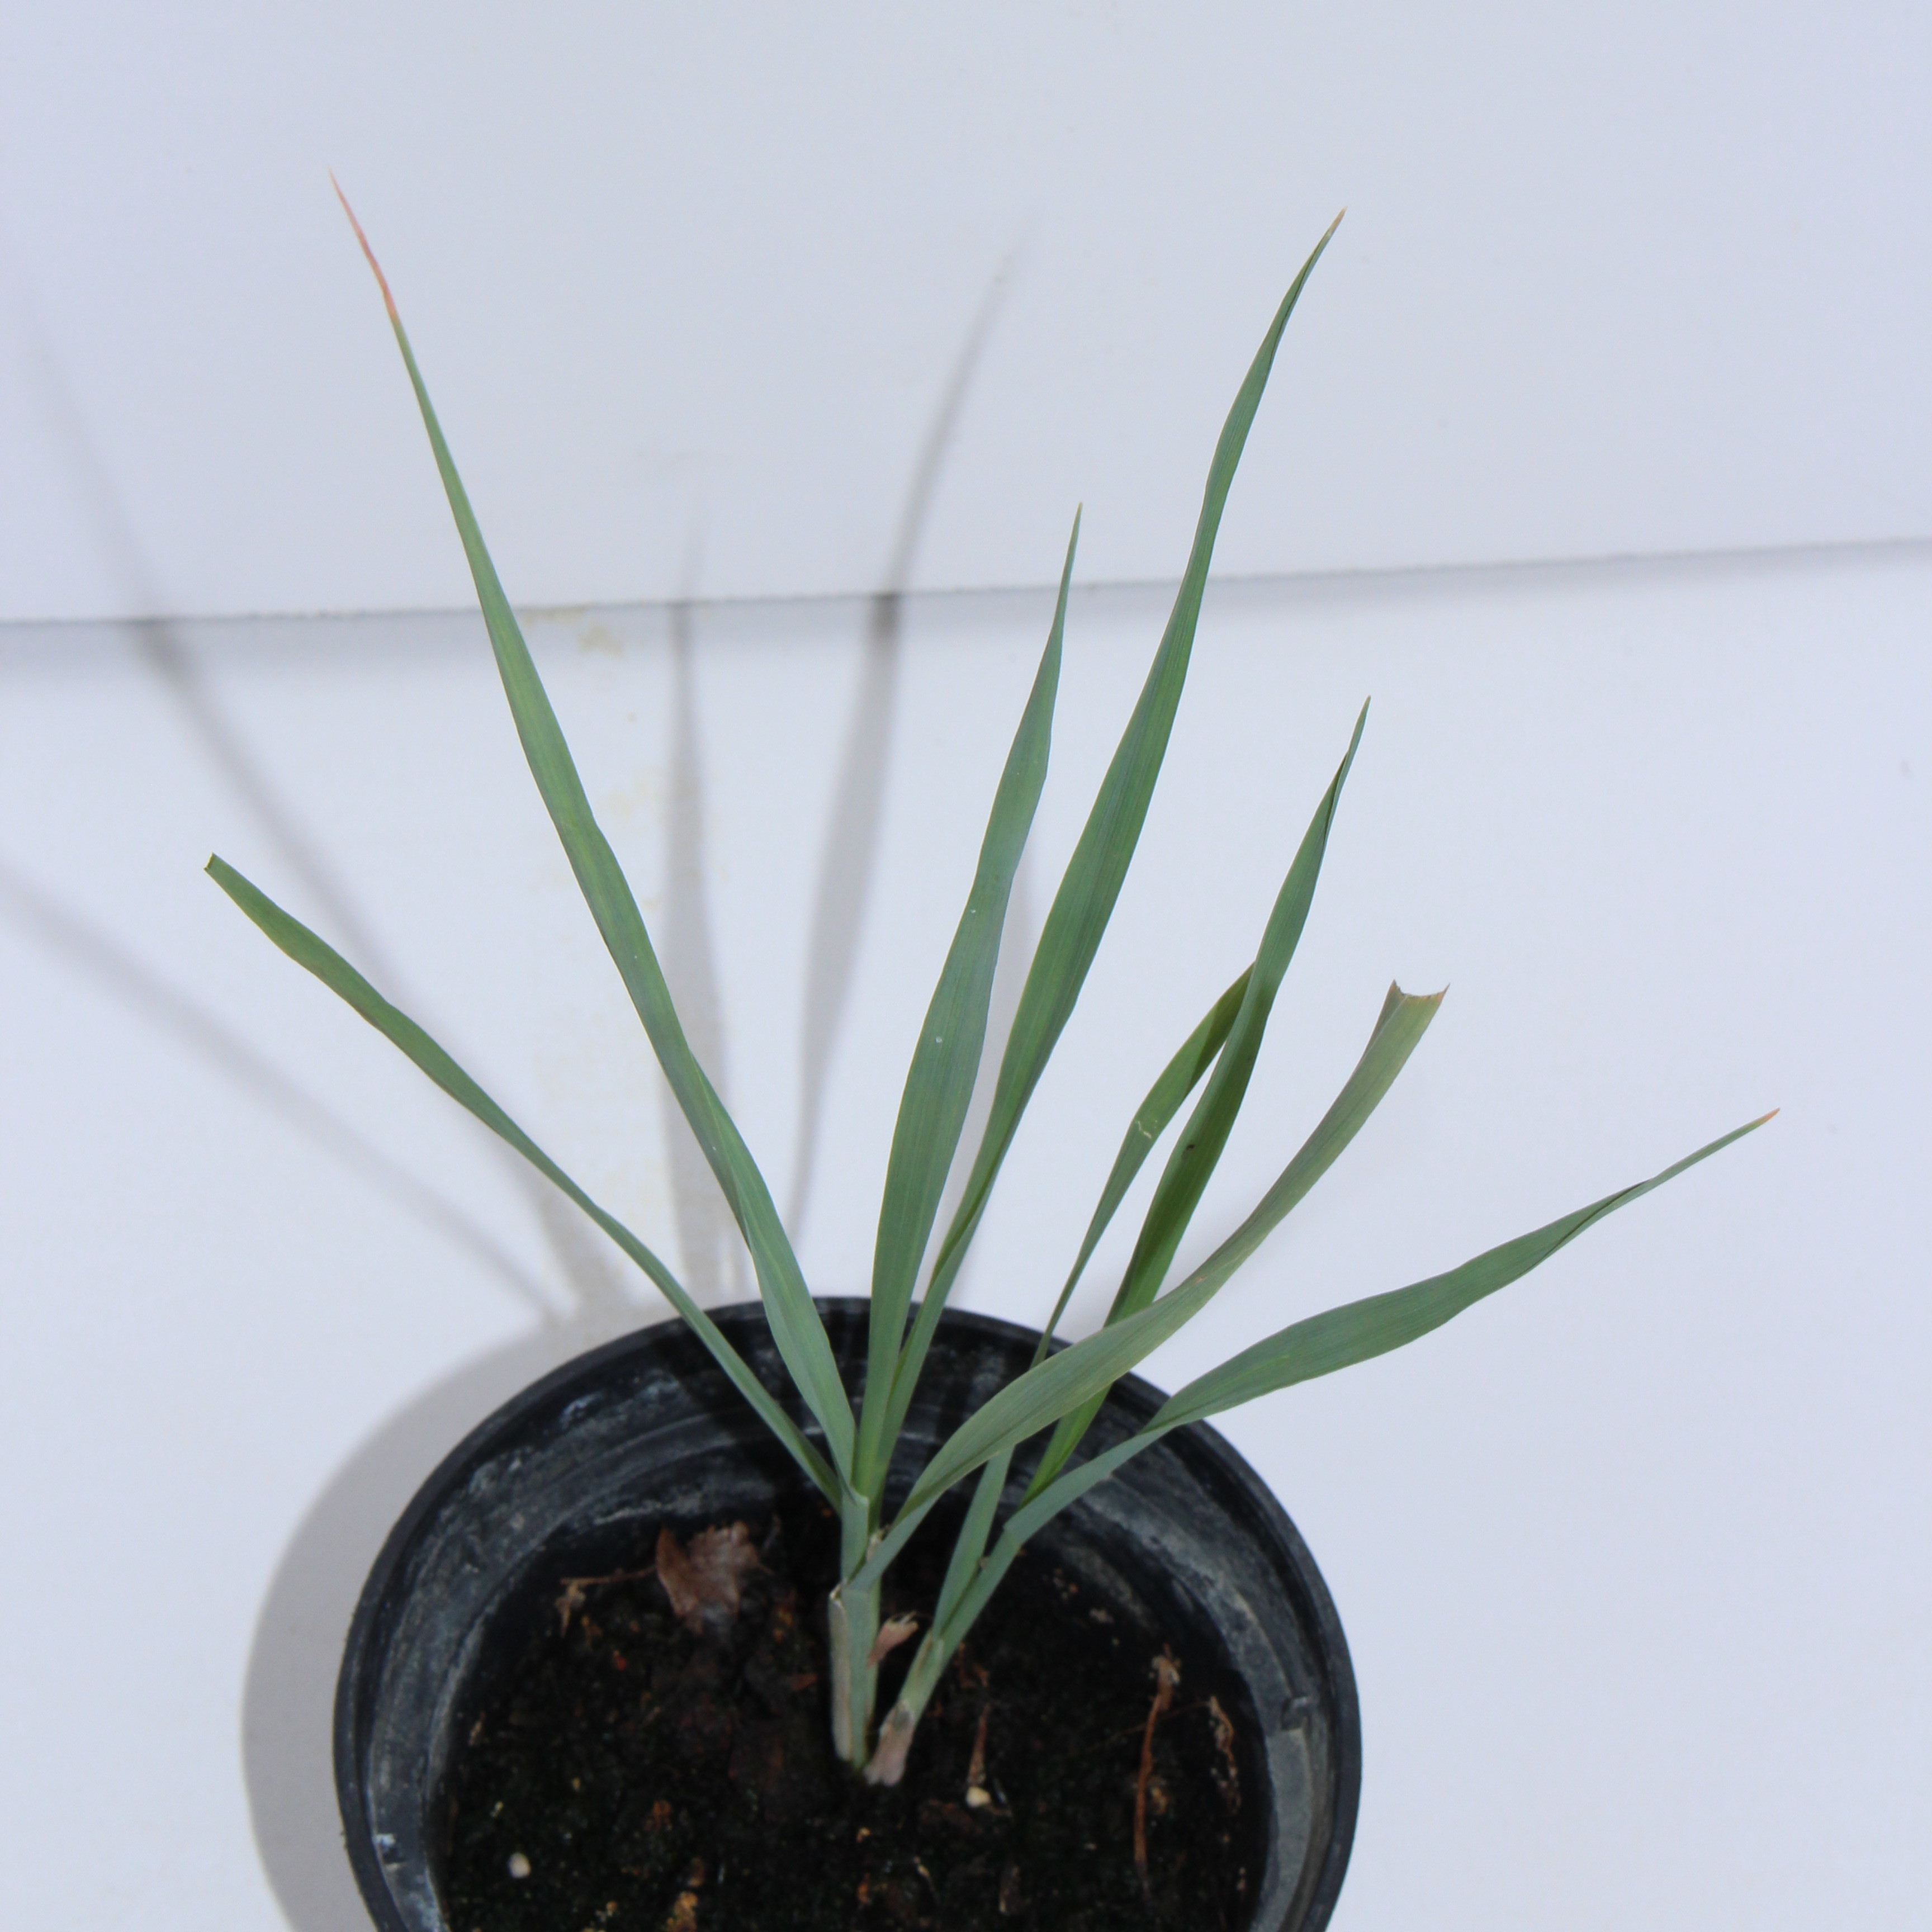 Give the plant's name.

Avena sterilis
